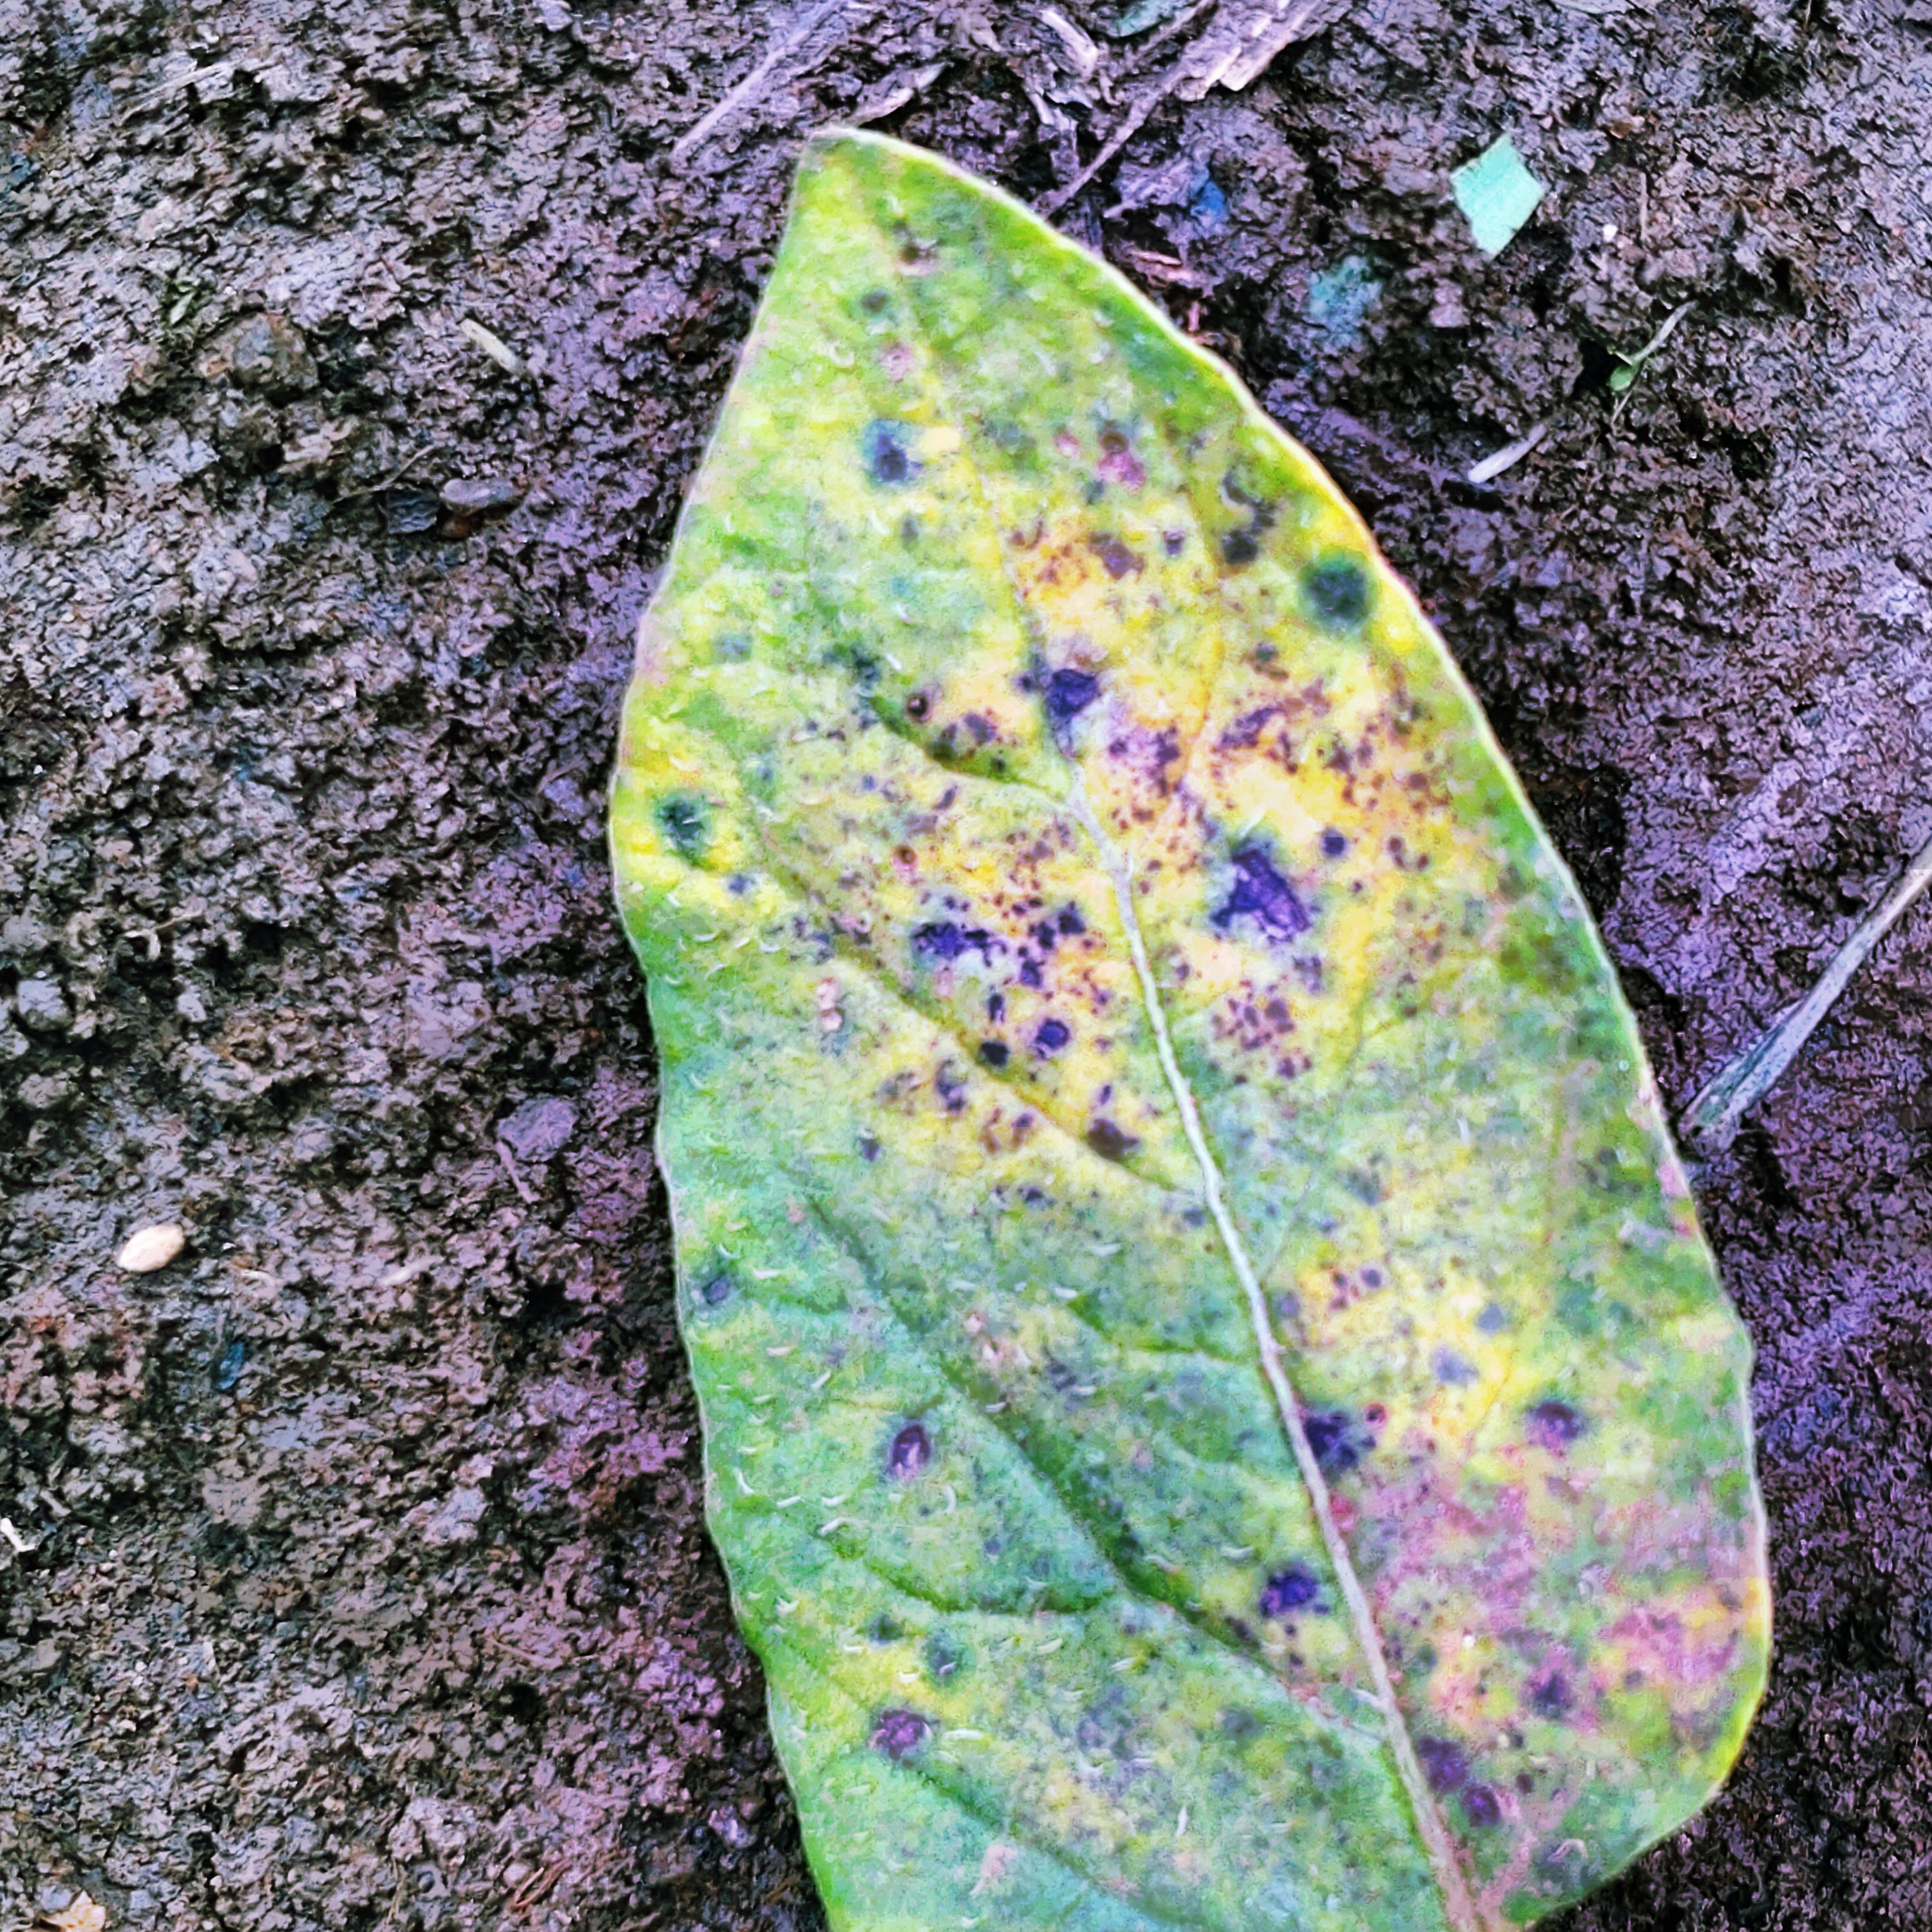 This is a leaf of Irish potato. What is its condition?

late blight
